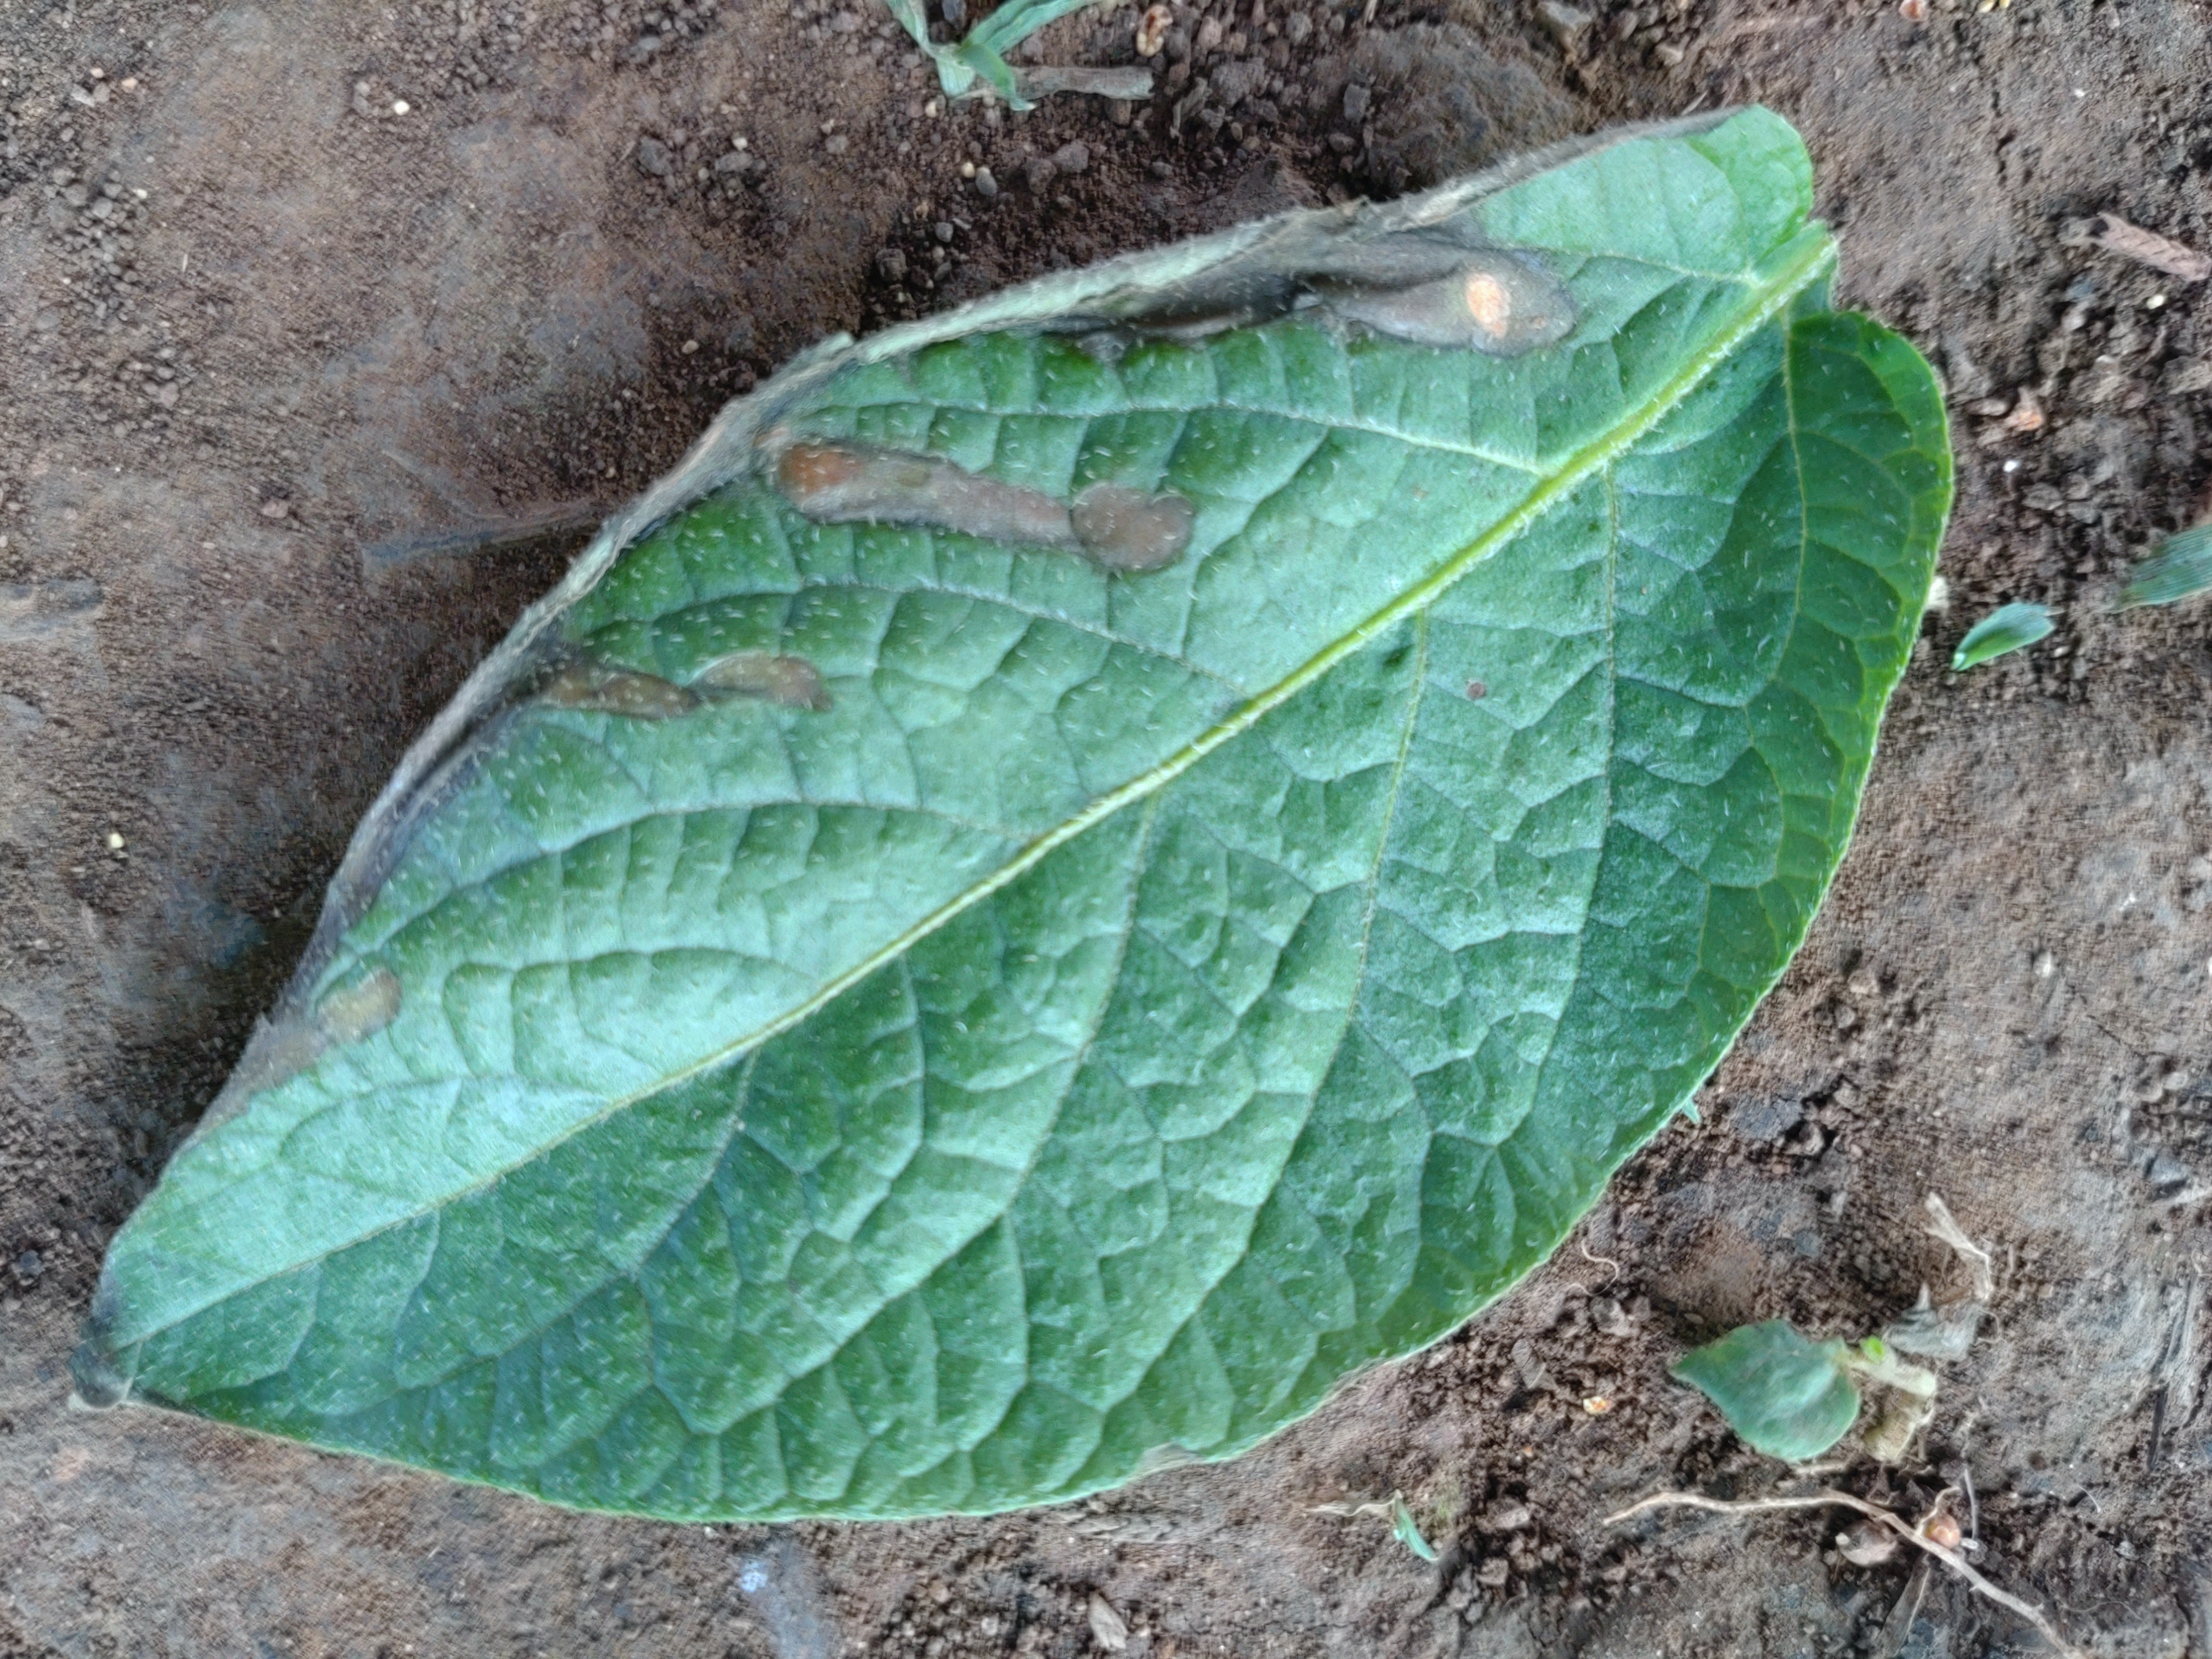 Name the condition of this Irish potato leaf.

early blight
